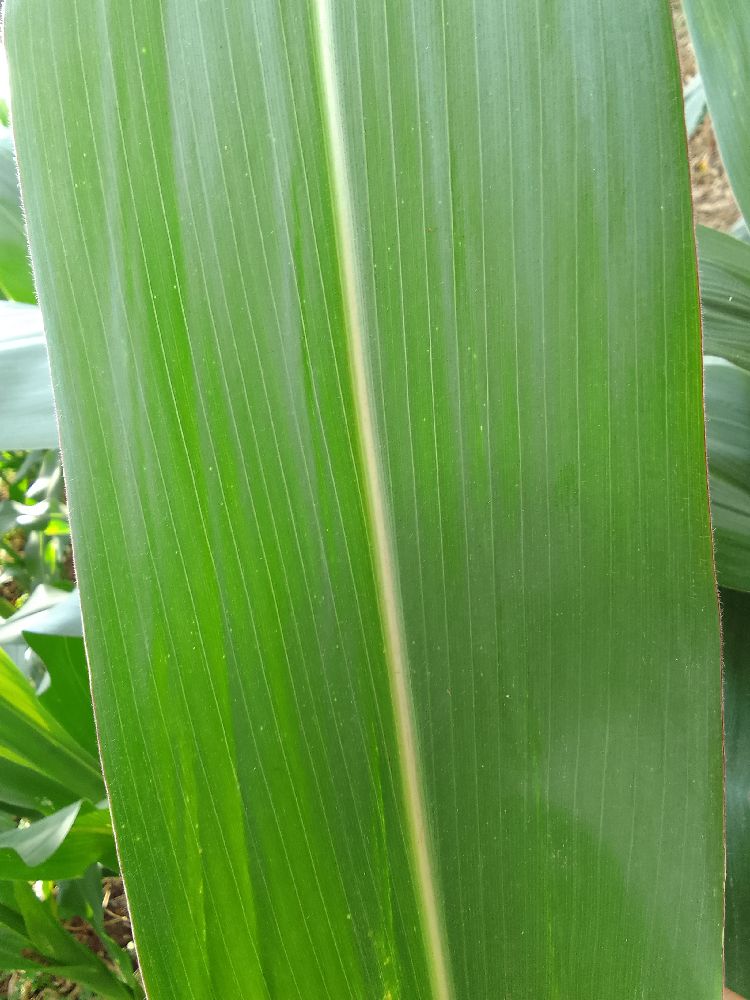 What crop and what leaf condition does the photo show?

maize, healthy
